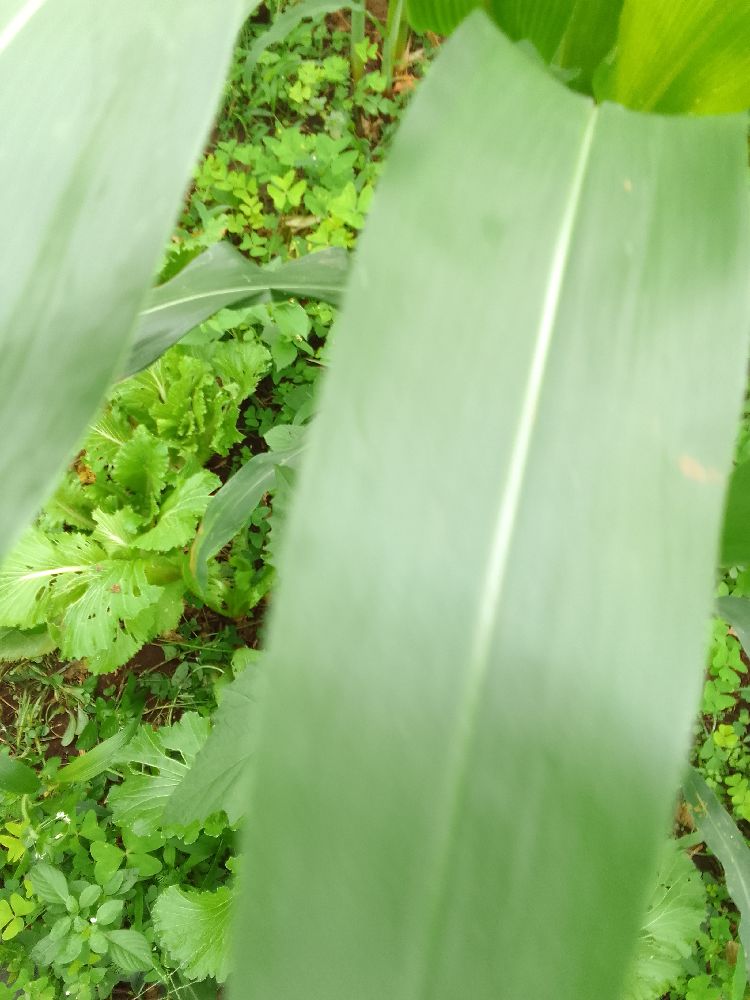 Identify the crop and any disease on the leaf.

maize, healthy
